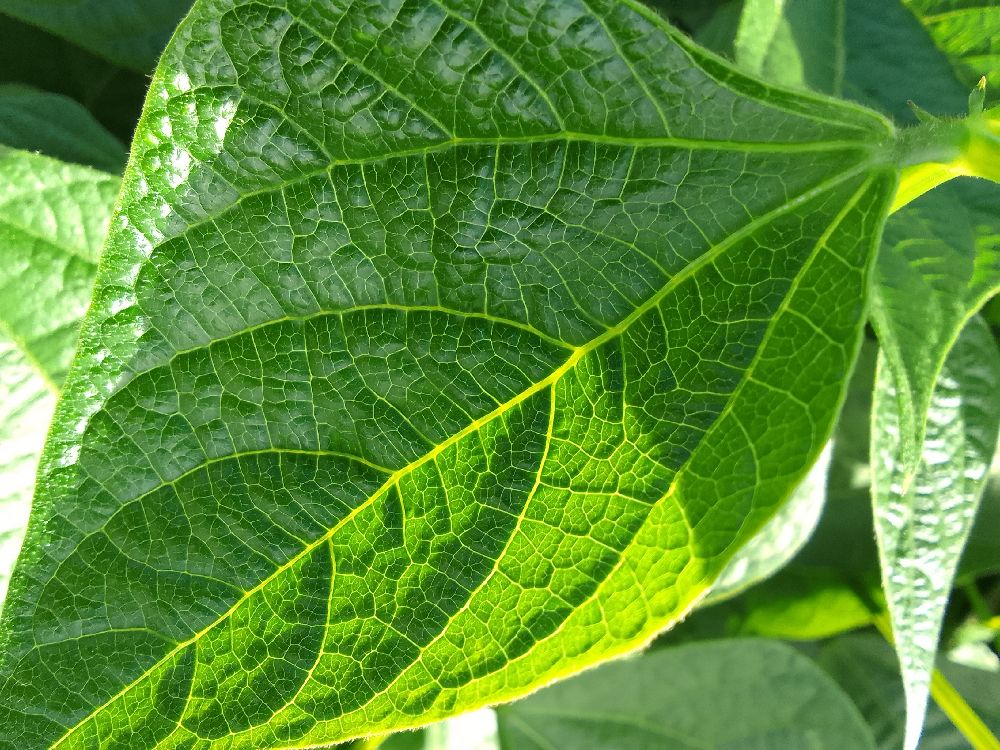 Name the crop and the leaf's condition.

common bean, healthy
